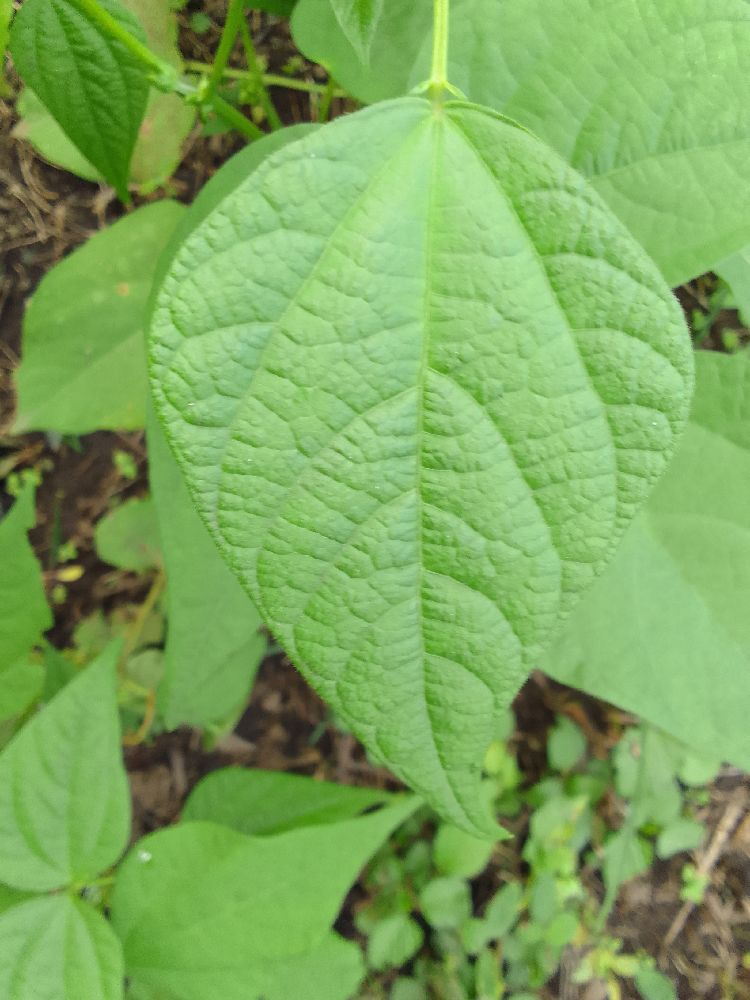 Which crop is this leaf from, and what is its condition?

common bean, healthy
